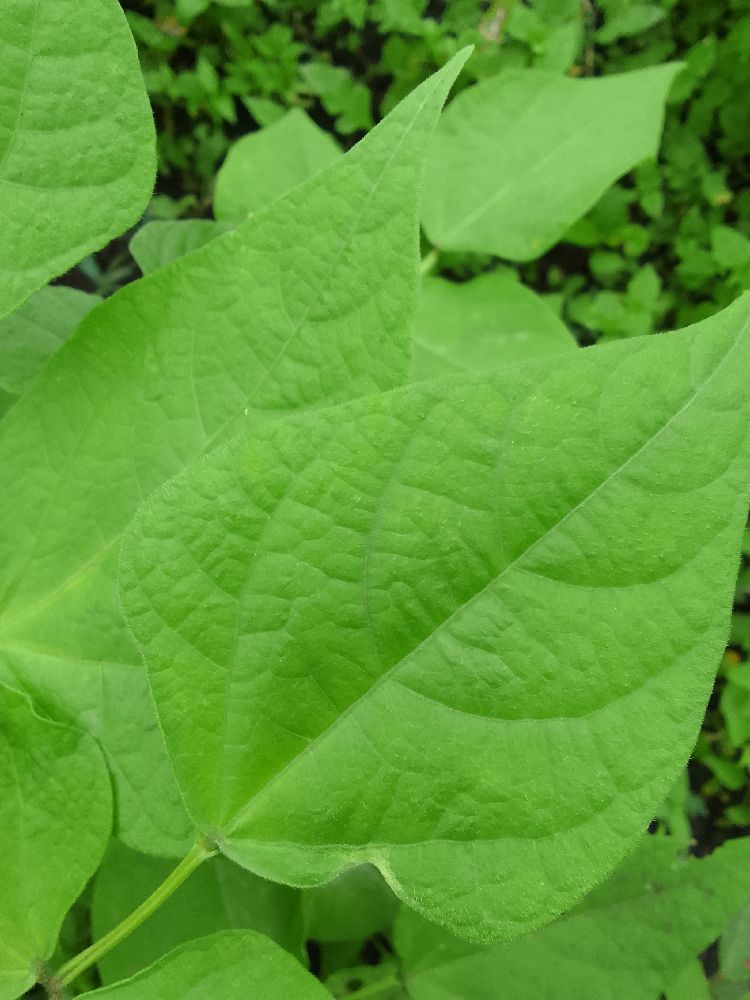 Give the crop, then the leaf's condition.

common bean, healthy
